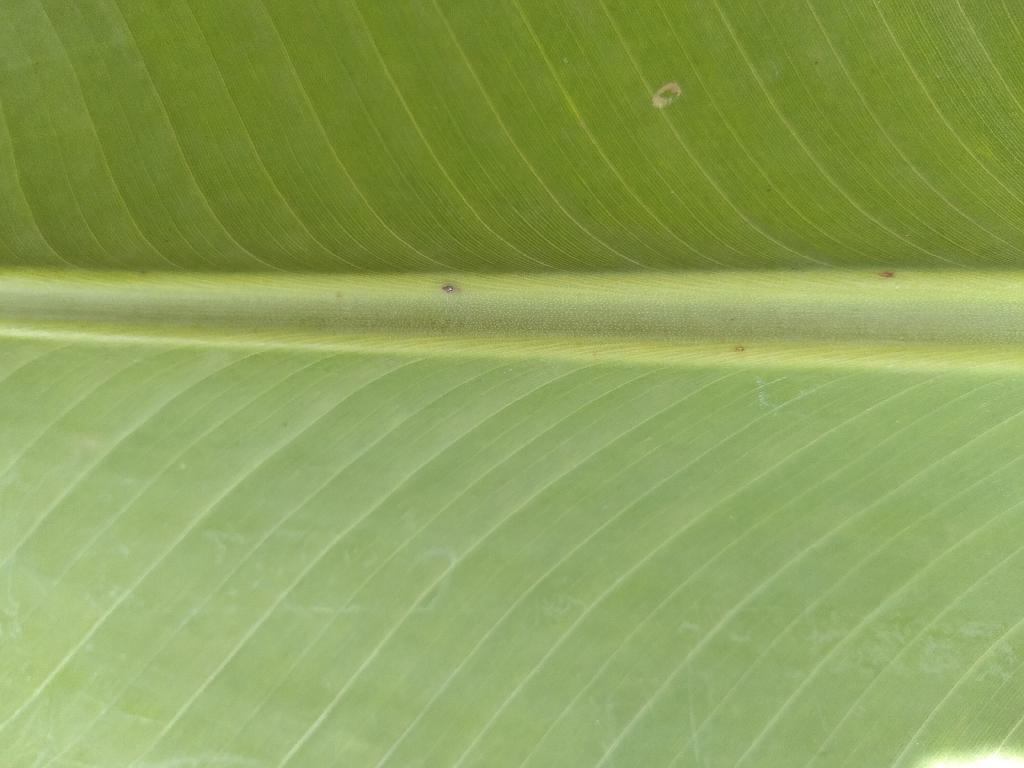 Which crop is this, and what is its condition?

banana, healthy
